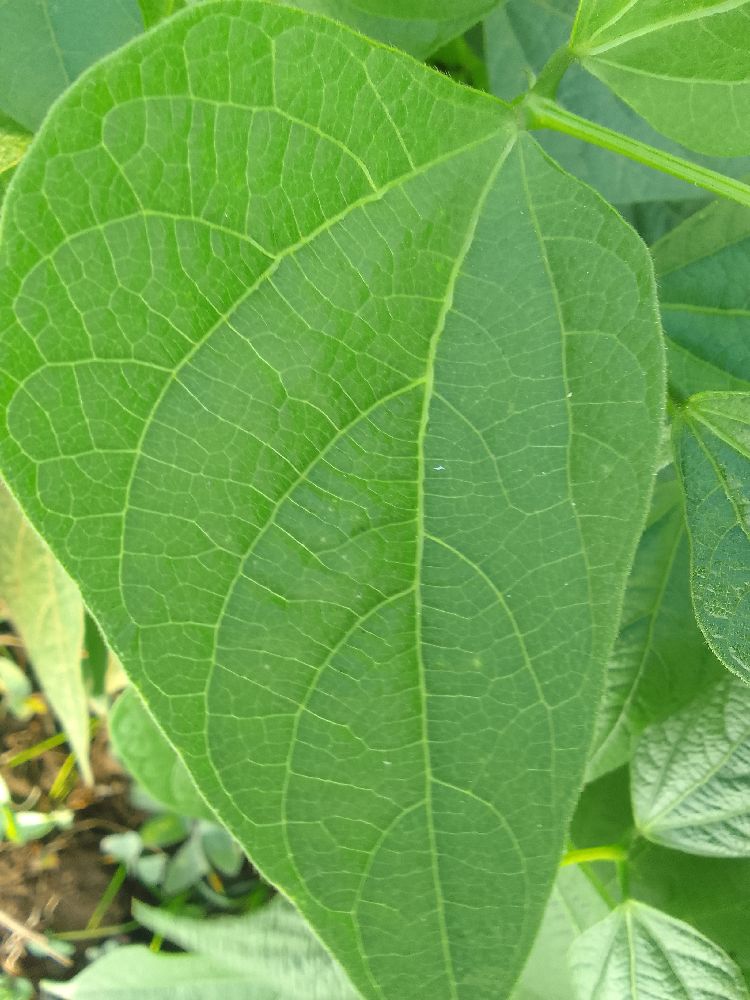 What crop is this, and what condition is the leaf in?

common bean, healthy
